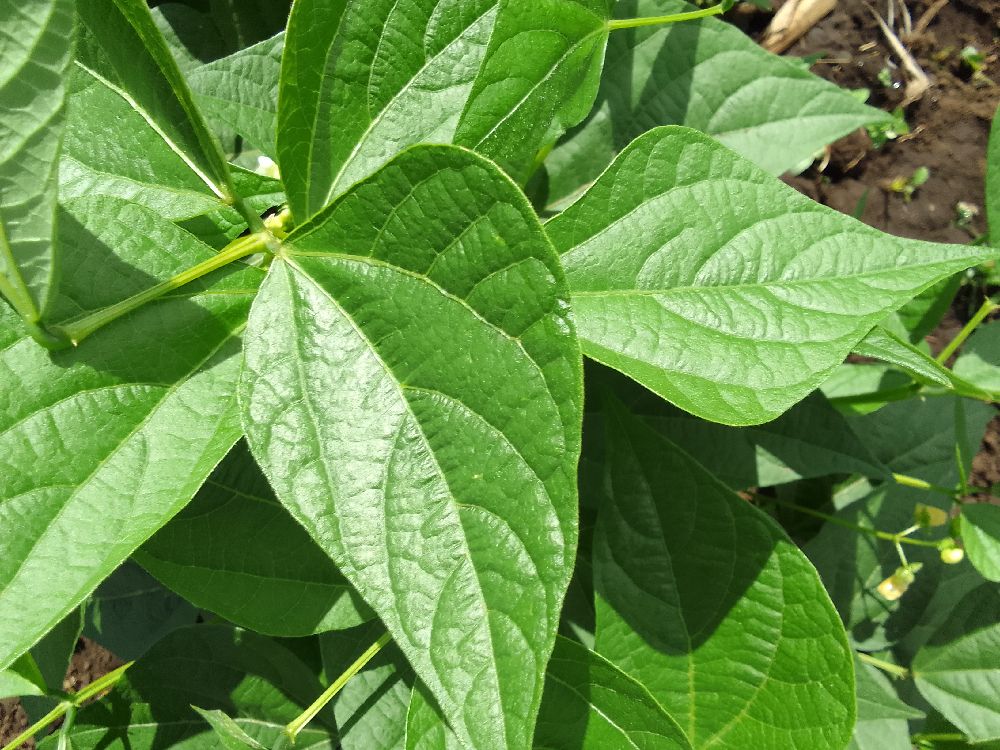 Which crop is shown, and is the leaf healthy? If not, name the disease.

common bean, healthy
